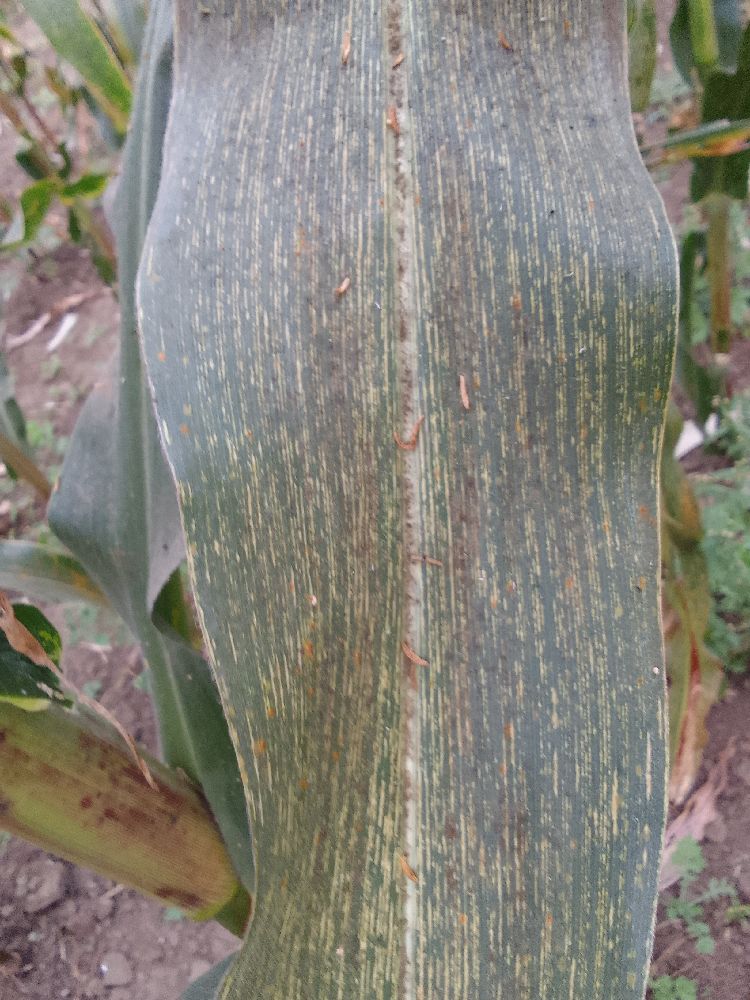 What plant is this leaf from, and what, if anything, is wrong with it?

maize, maize streak virus
